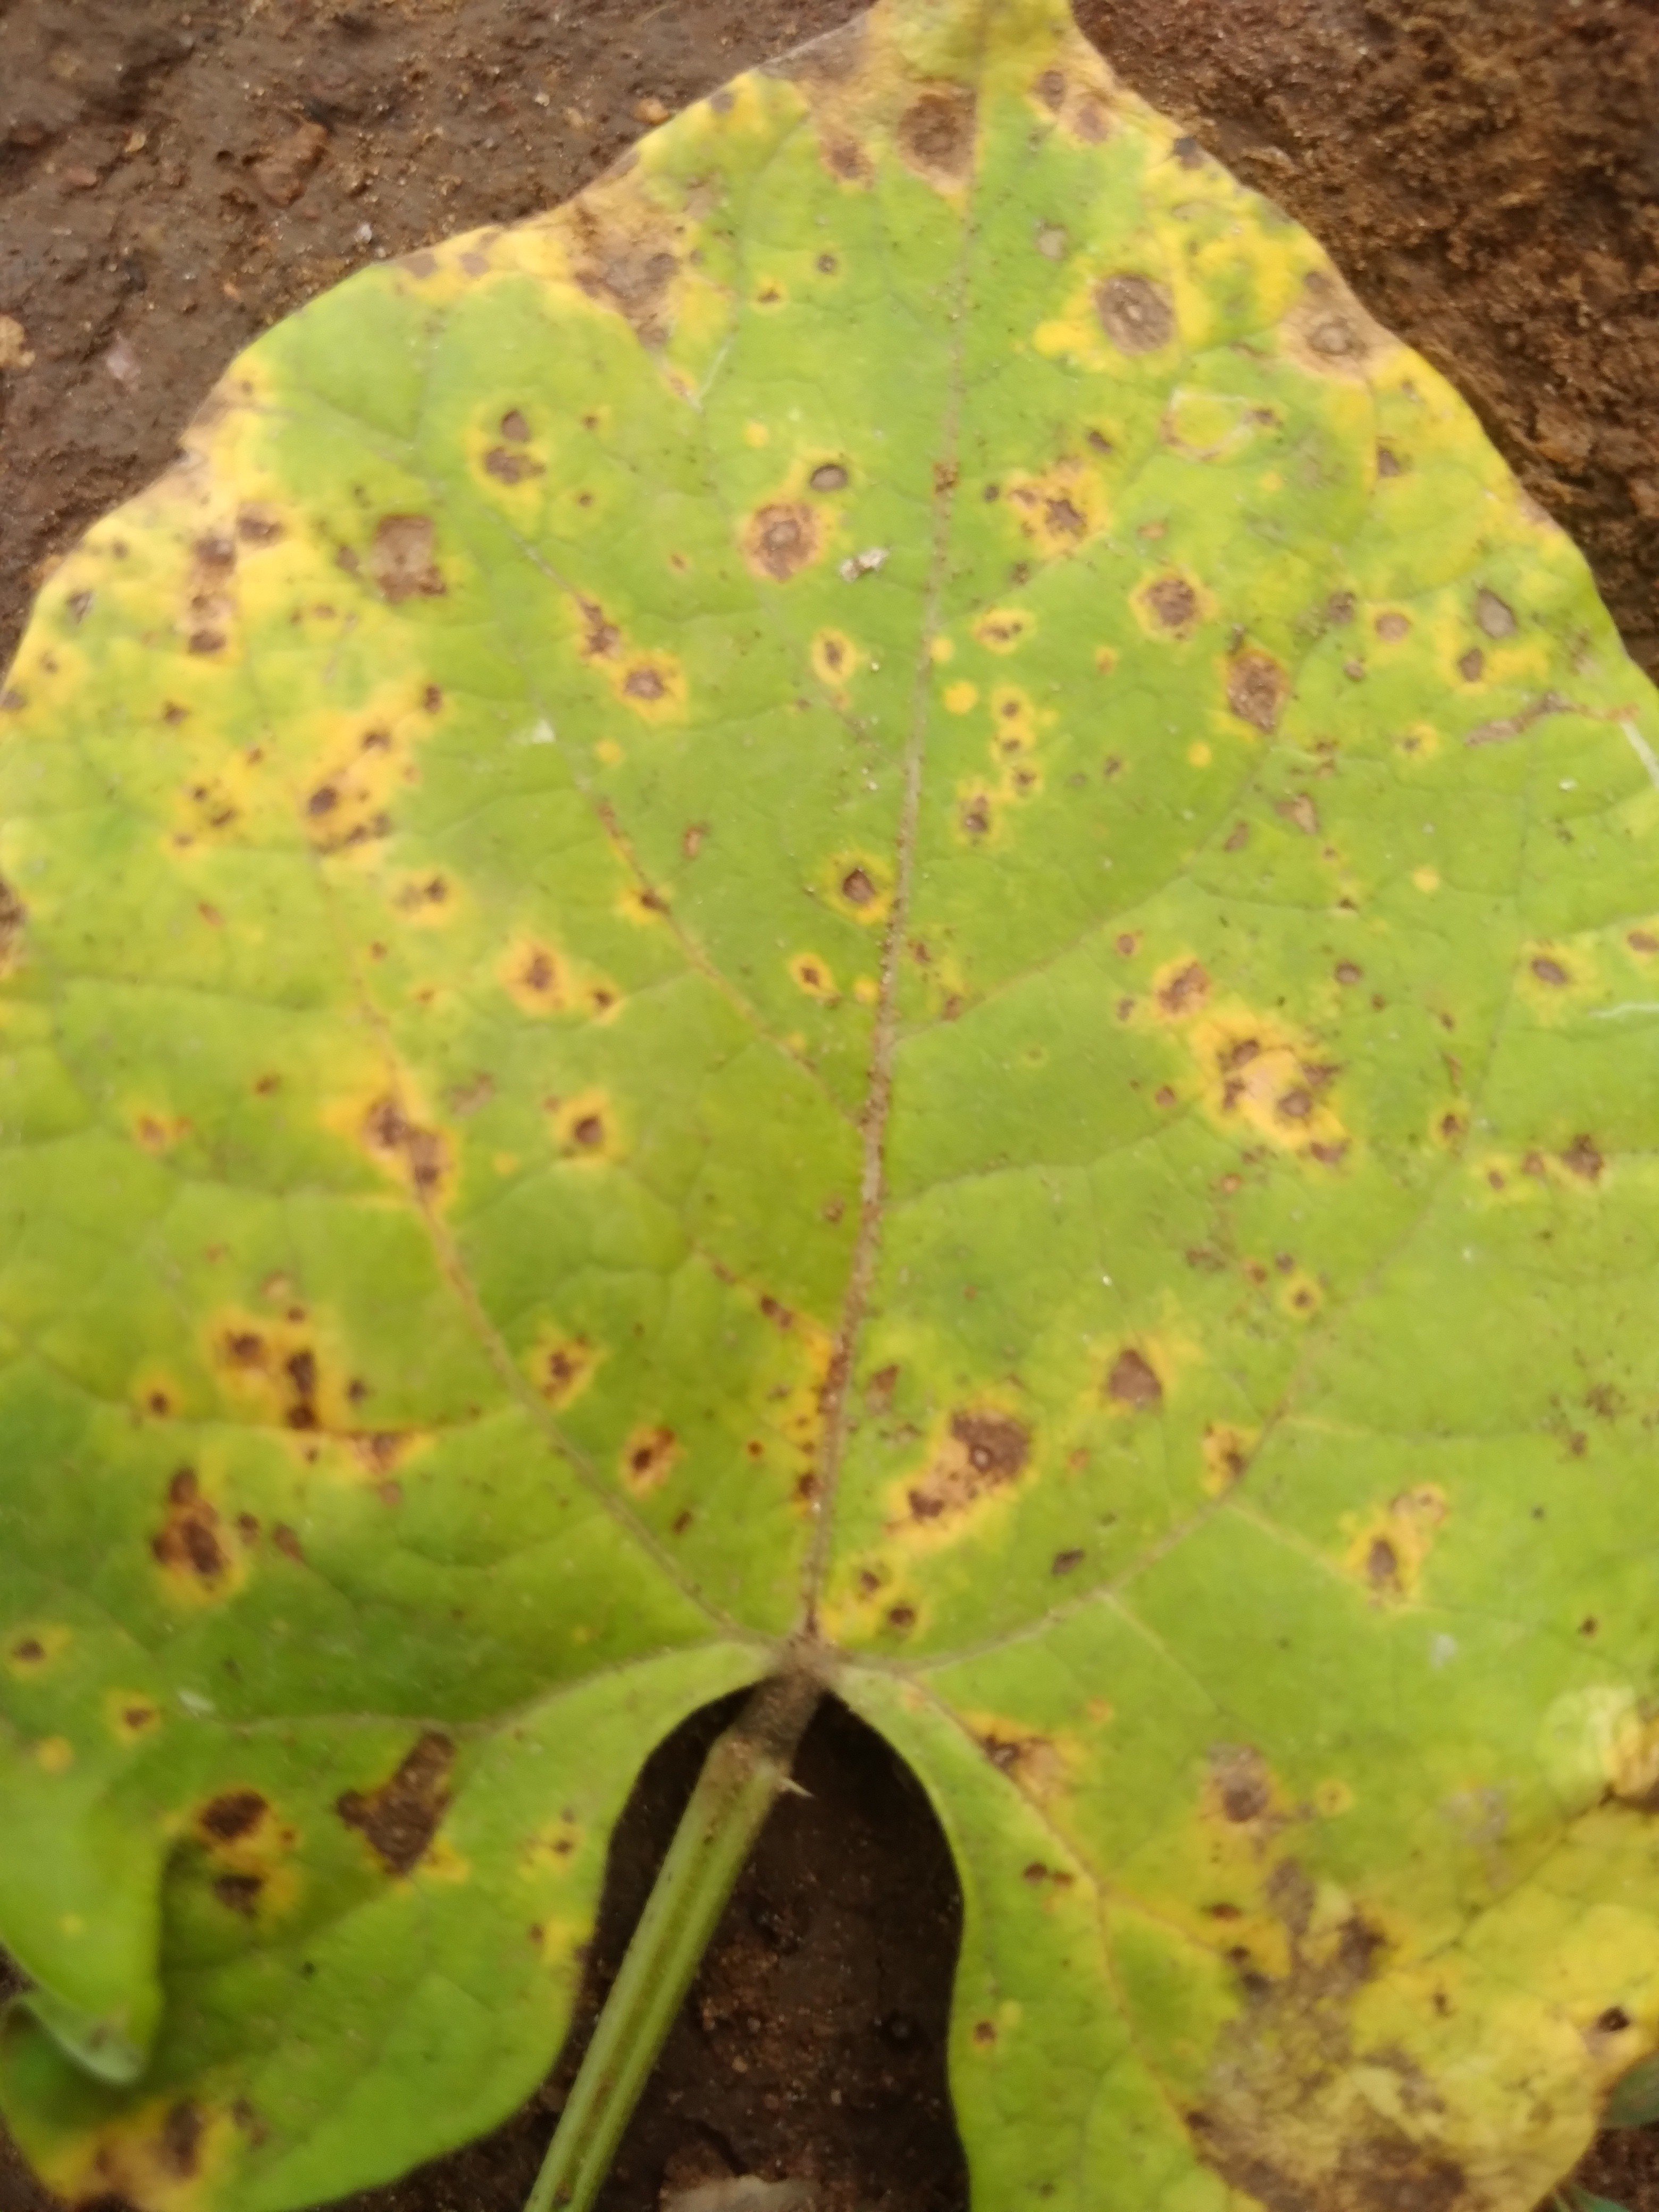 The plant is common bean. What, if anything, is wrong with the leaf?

rust
